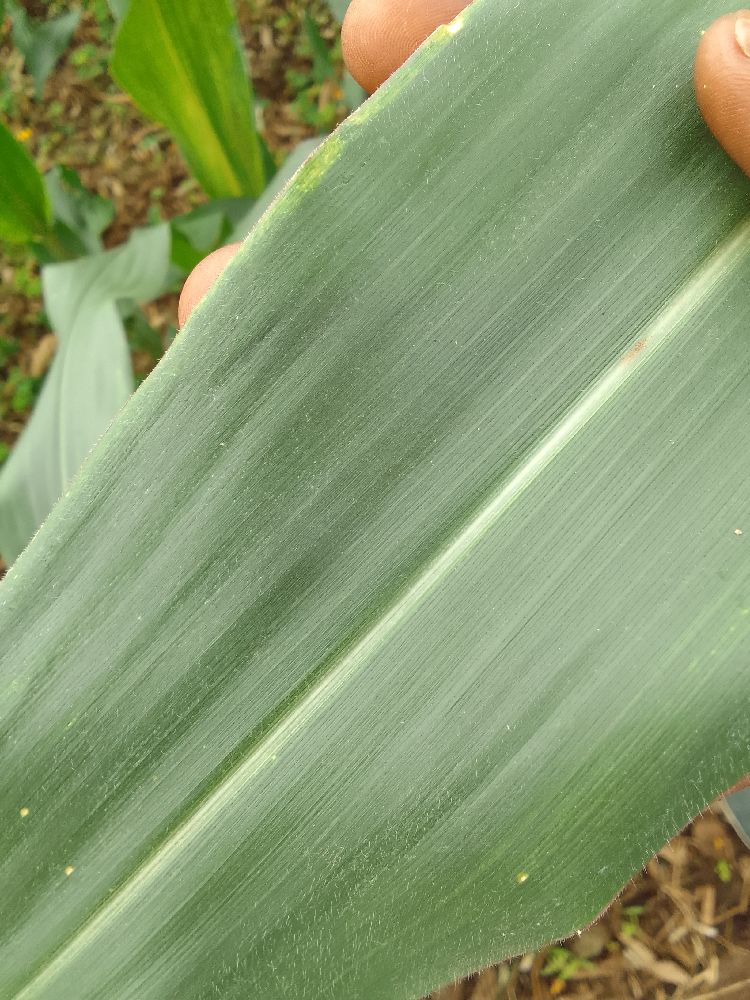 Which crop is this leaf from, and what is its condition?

maize, healthy
